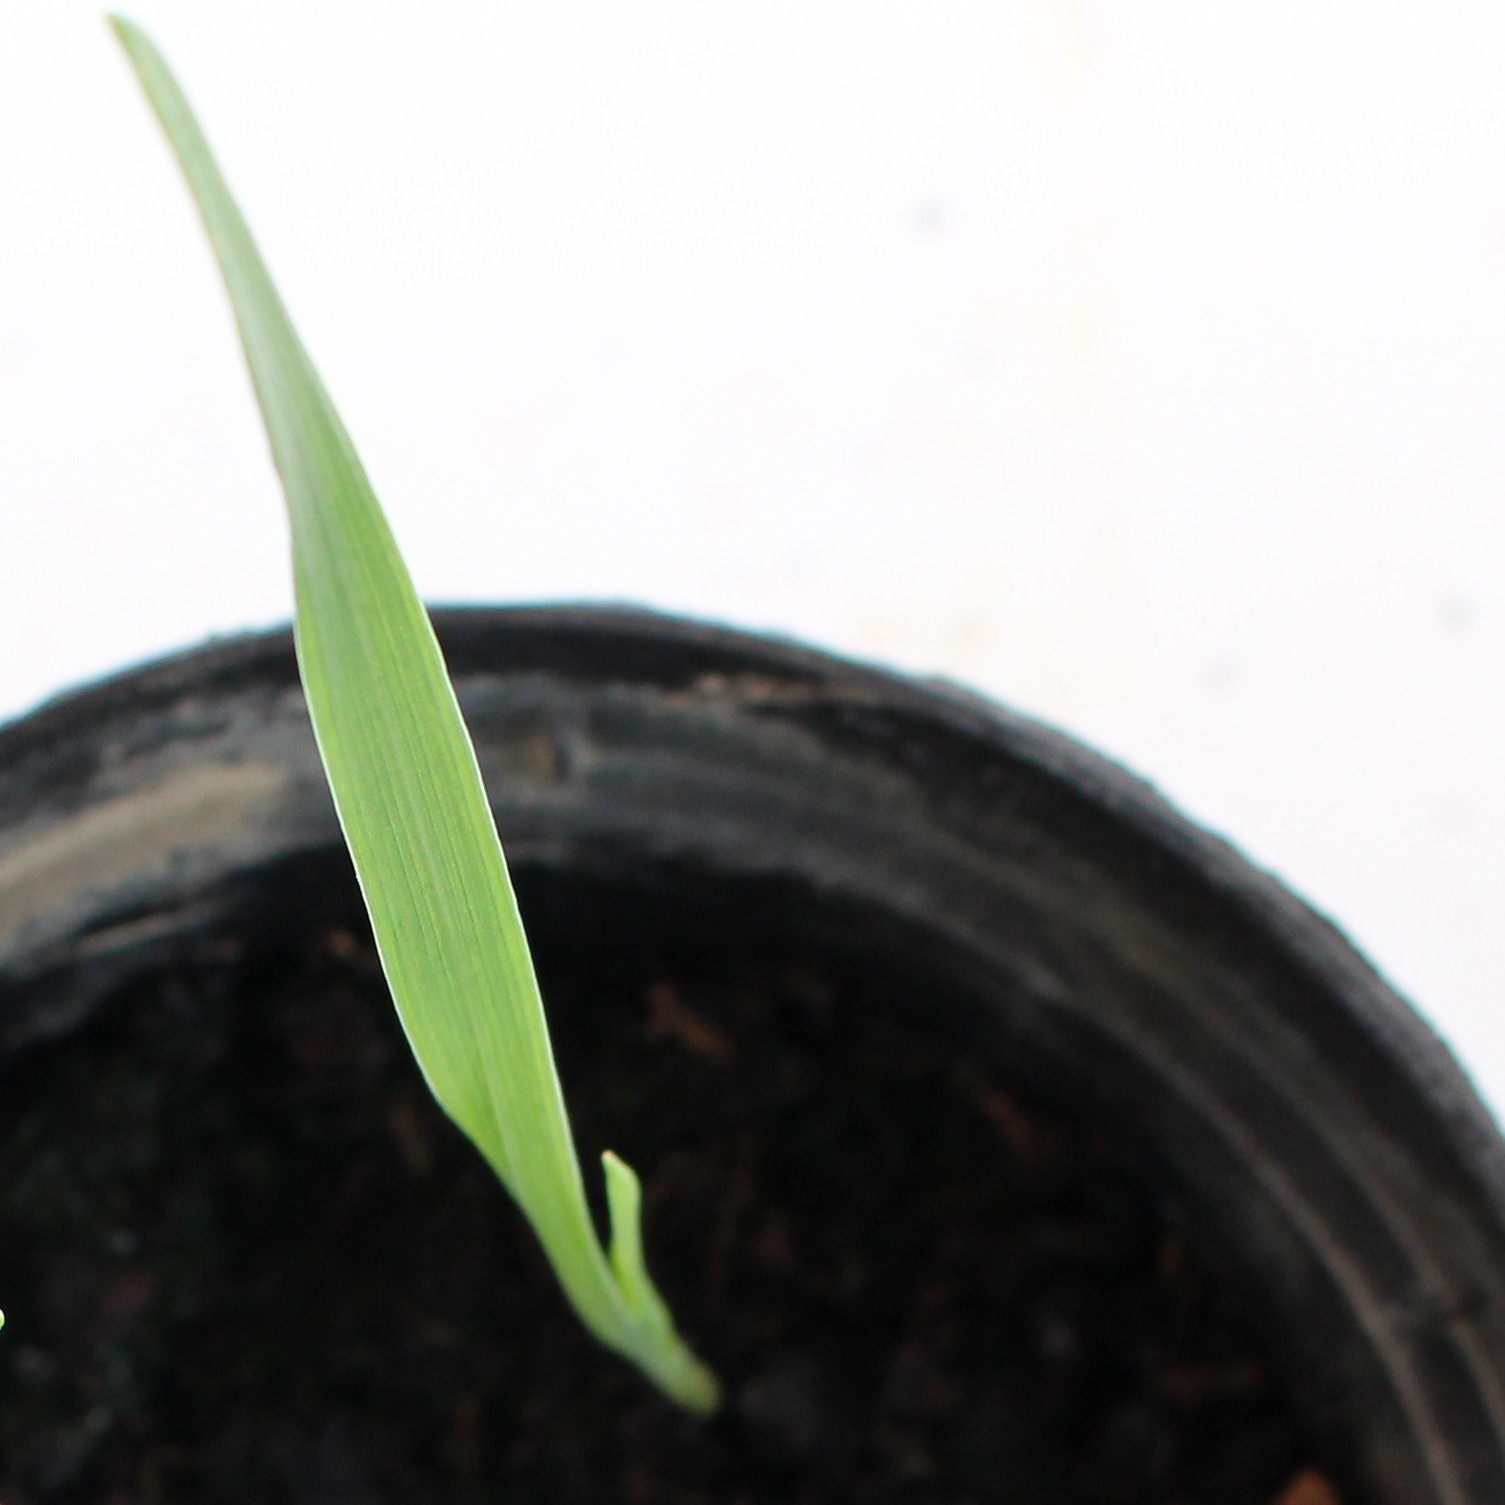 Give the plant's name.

Avena sterilis
